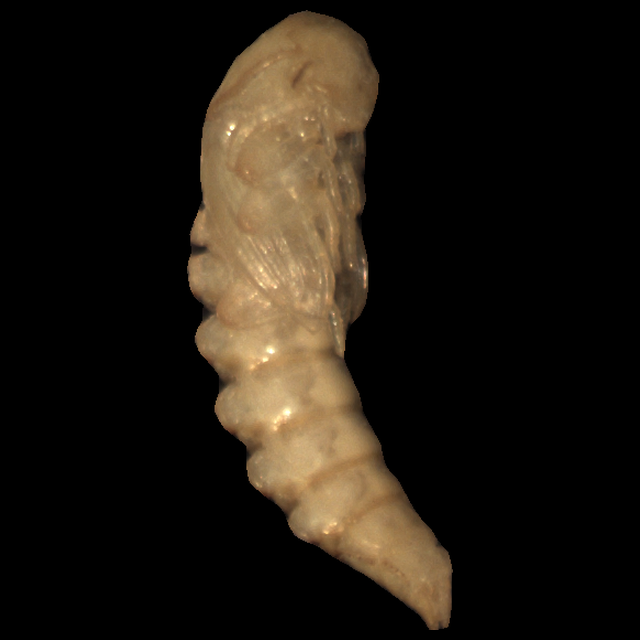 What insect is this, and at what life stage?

mealworm pupa
